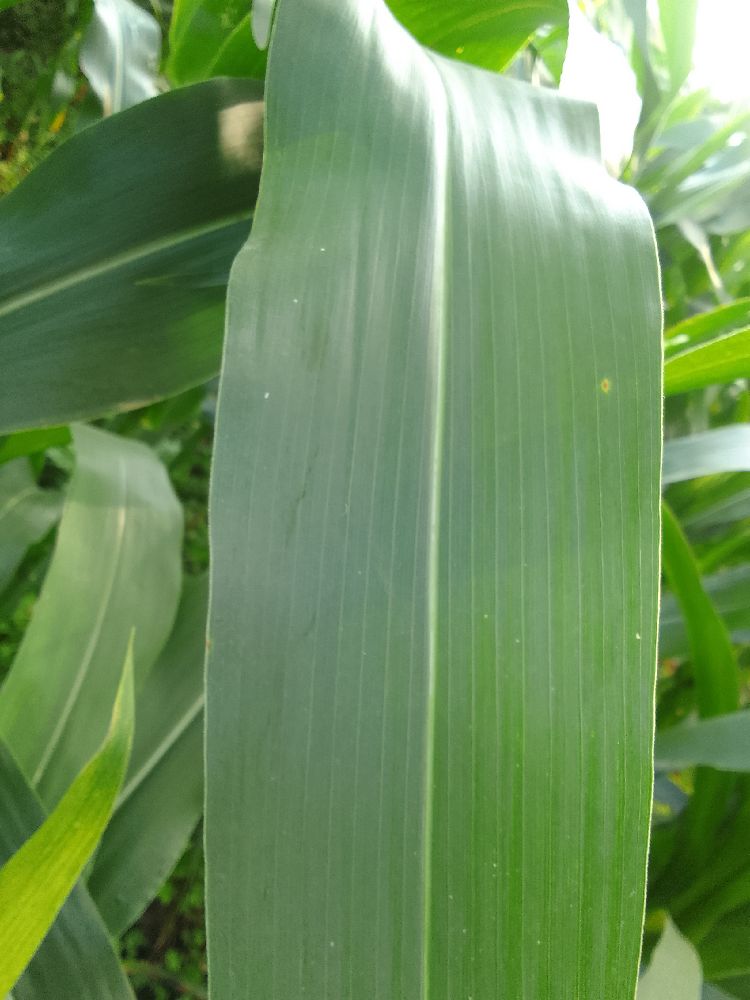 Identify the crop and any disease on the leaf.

maize, healthy
